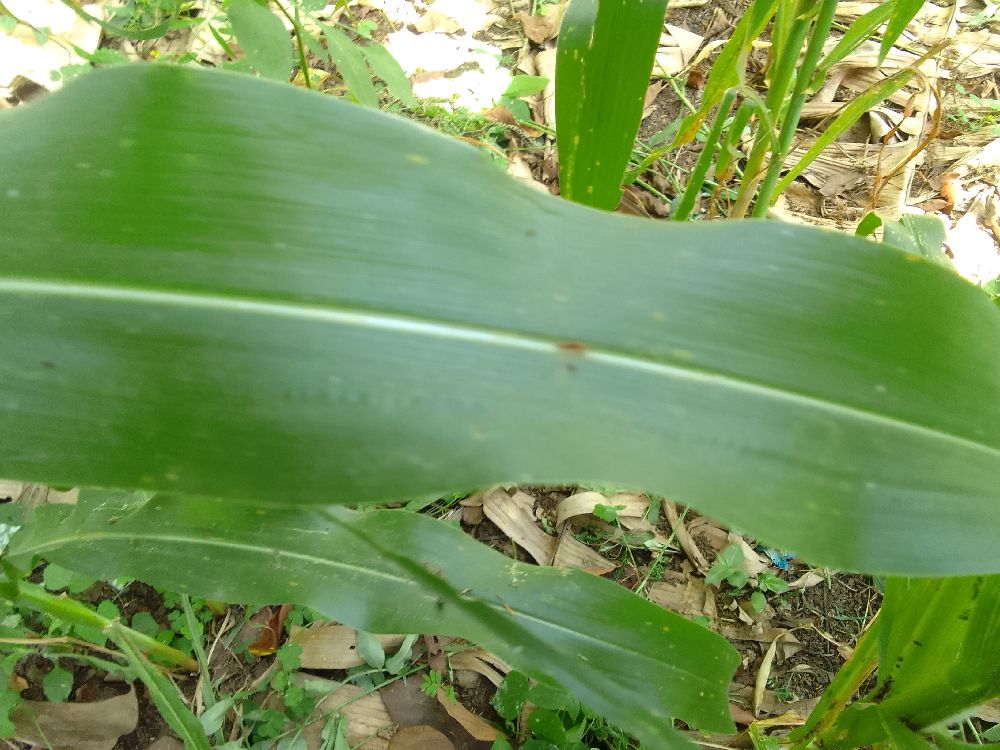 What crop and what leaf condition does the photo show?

maize, healthy
